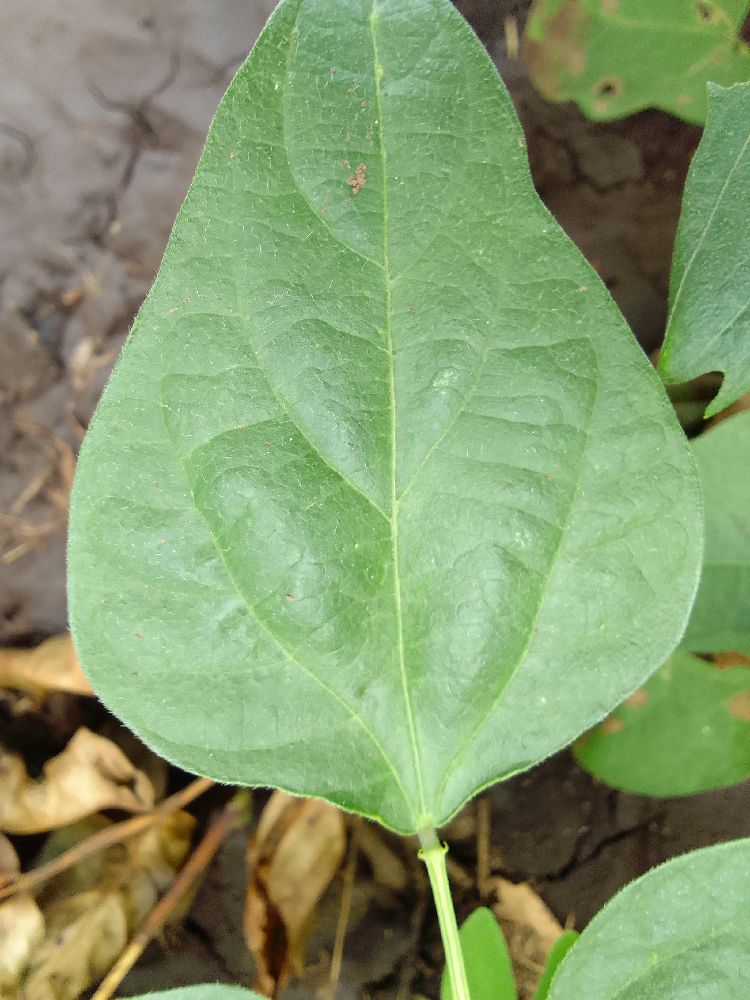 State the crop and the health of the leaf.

common bean, healthy
